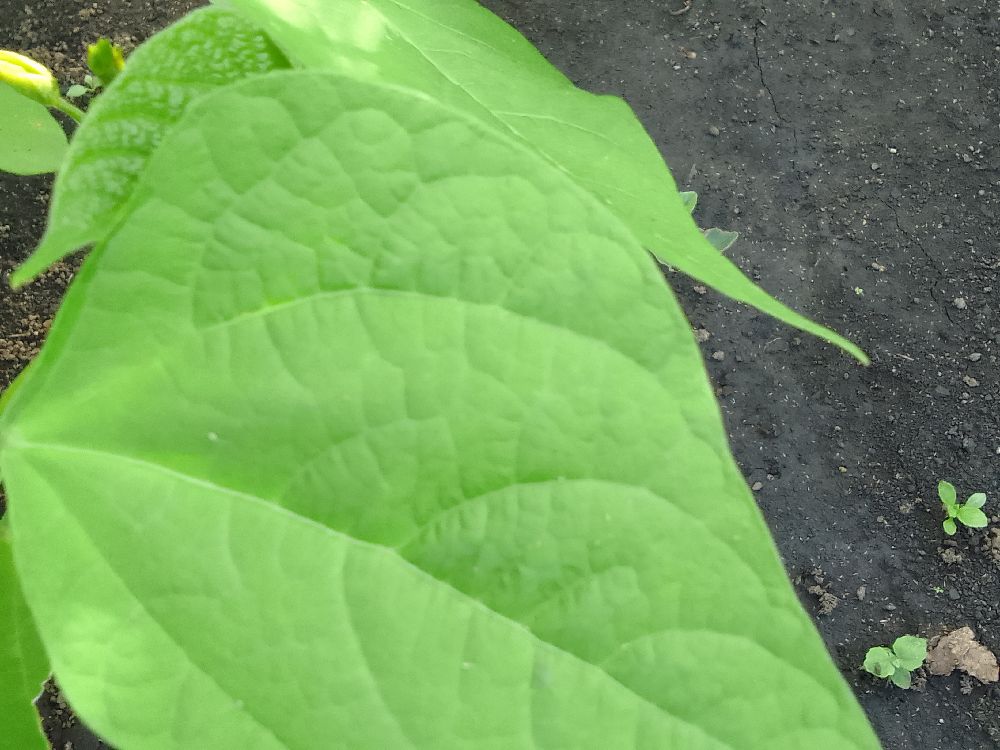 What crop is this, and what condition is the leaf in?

common bean, healthy
